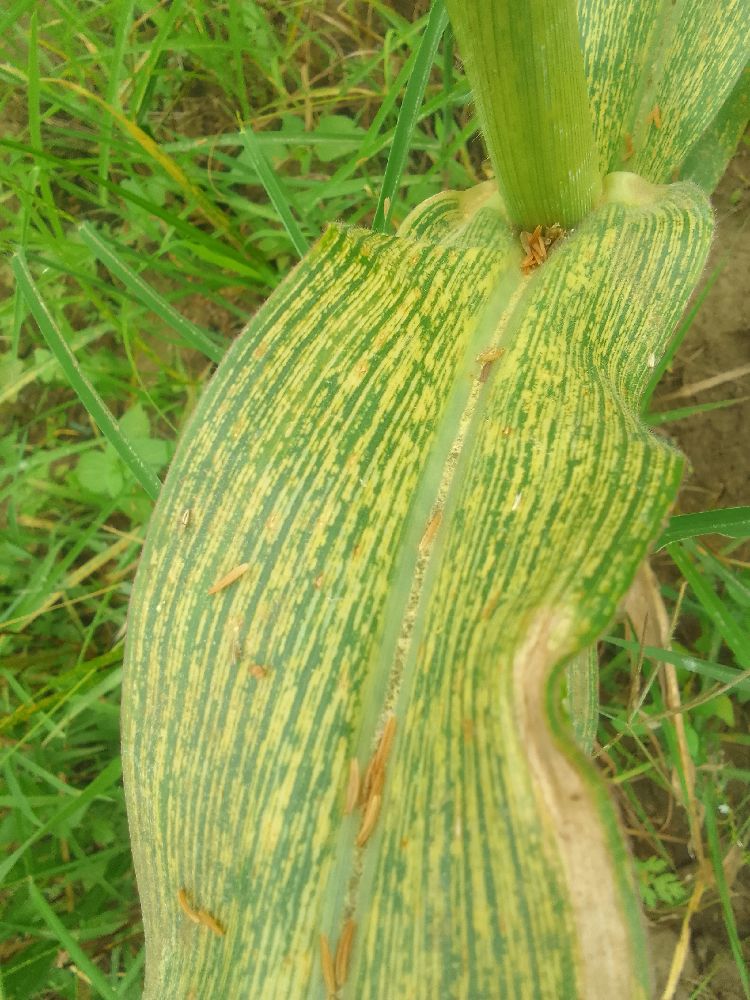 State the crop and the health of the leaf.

maize, maize streak virus
